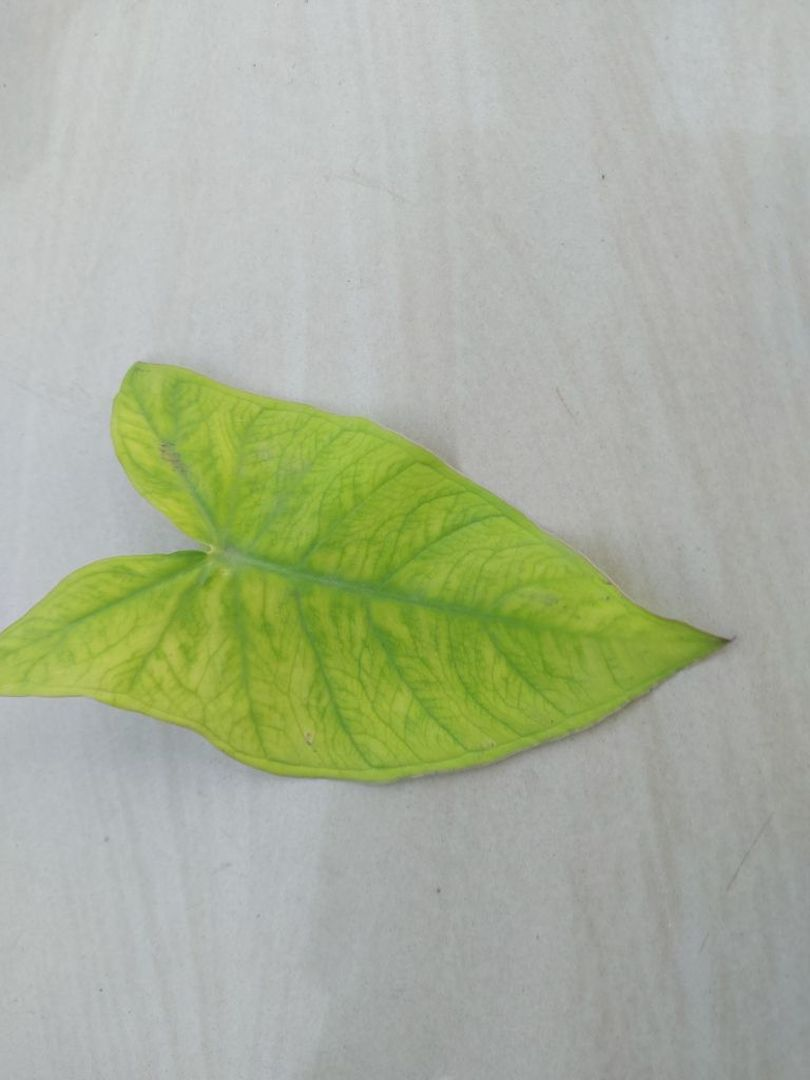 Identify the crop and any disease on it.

taro, mosaic
